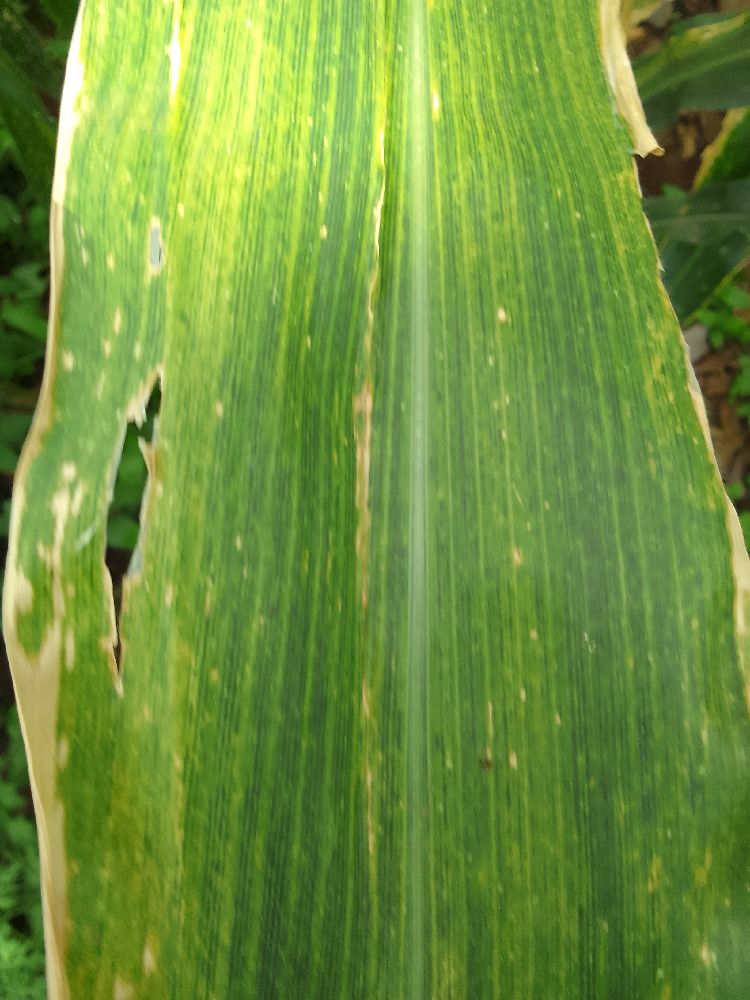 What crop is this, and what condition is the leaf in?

maize, maize lethal necrosis
